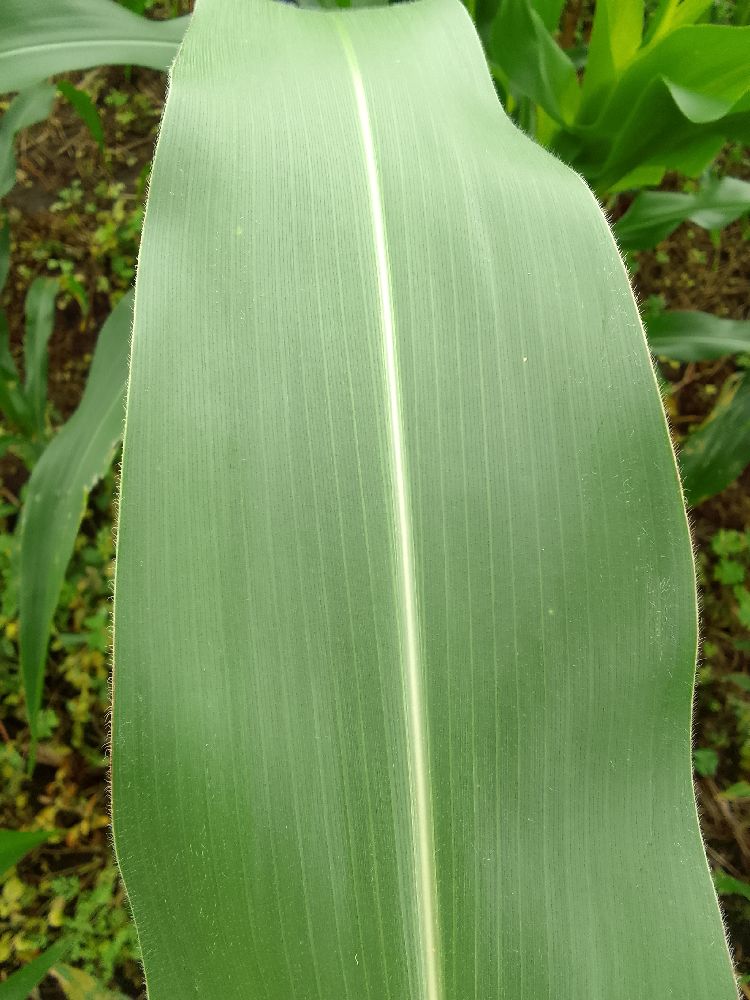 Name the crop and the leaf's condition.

maize, healthy
